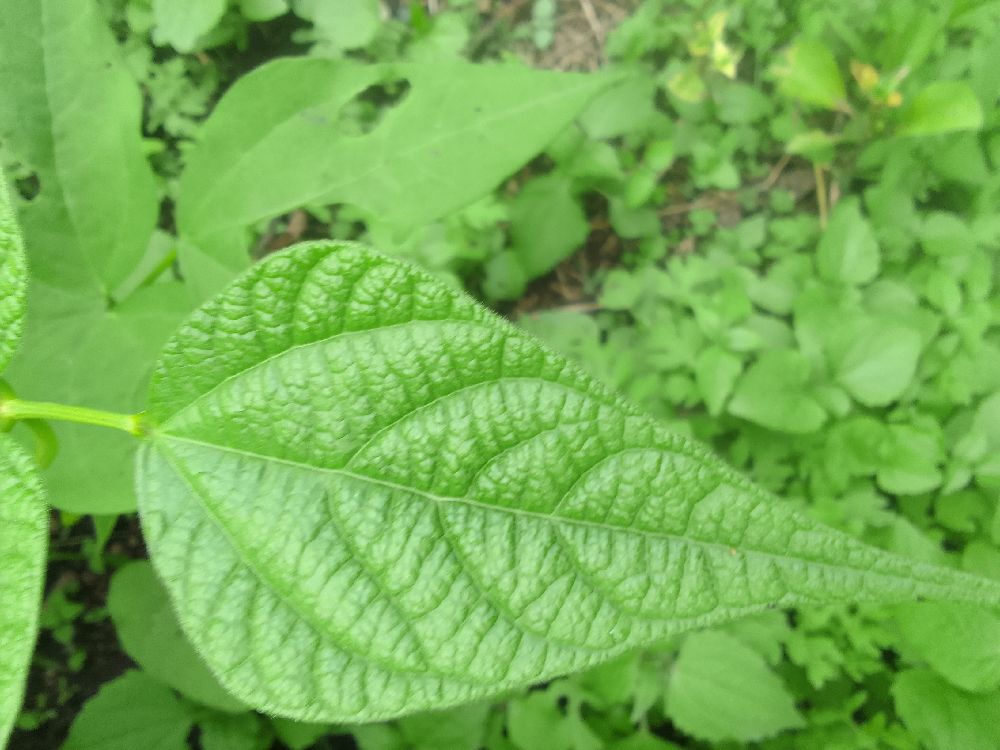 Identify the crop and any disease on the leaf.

common bean, healthy
